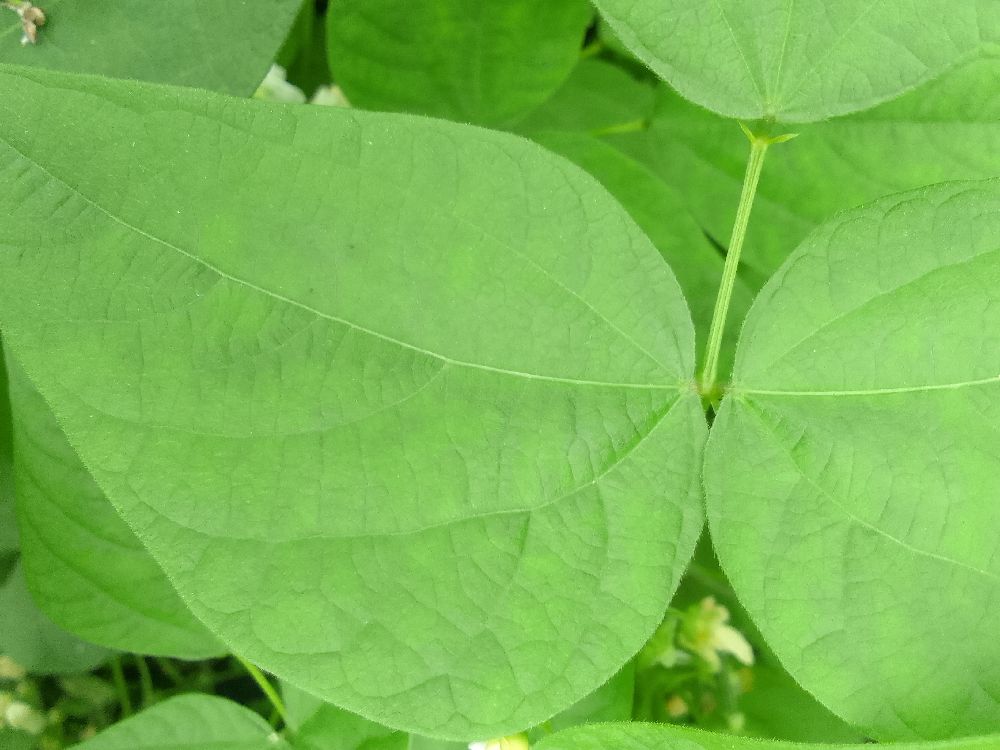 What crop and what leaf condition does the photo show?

common bean, healthy
